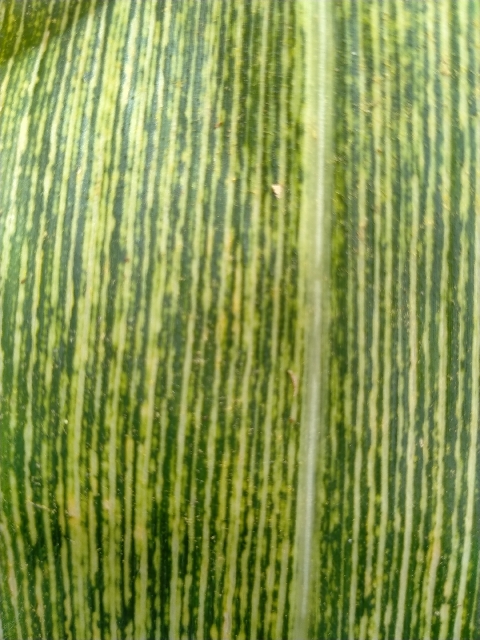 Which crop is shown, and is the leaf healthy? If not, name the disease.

maize, maize streak virus
